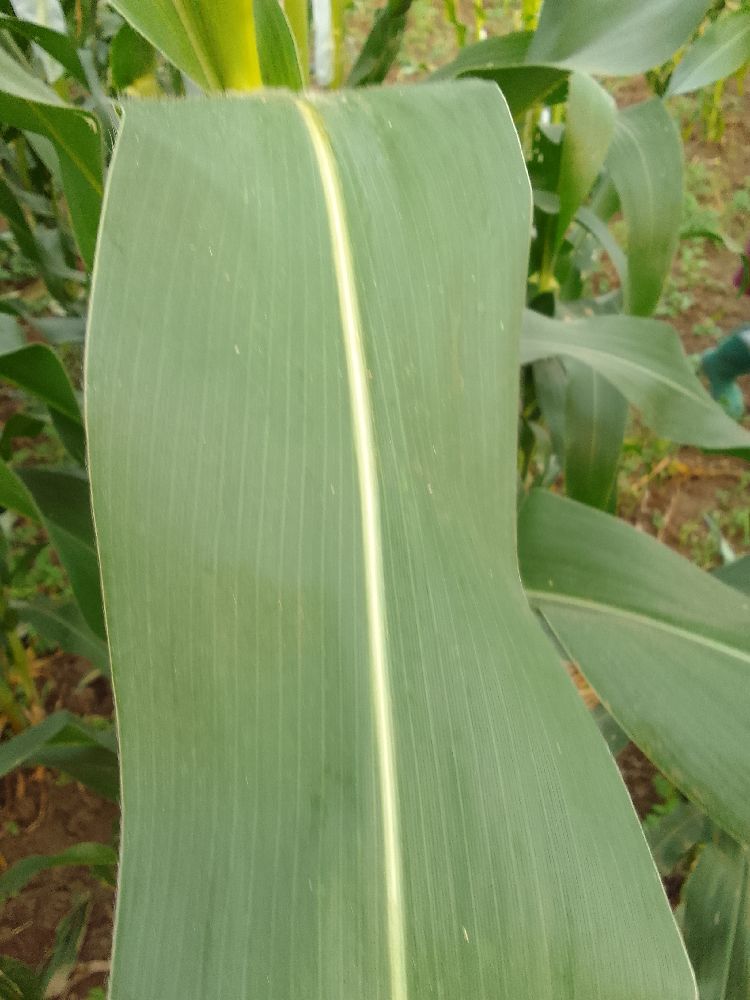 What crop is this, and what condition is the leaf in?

maize, healthy
